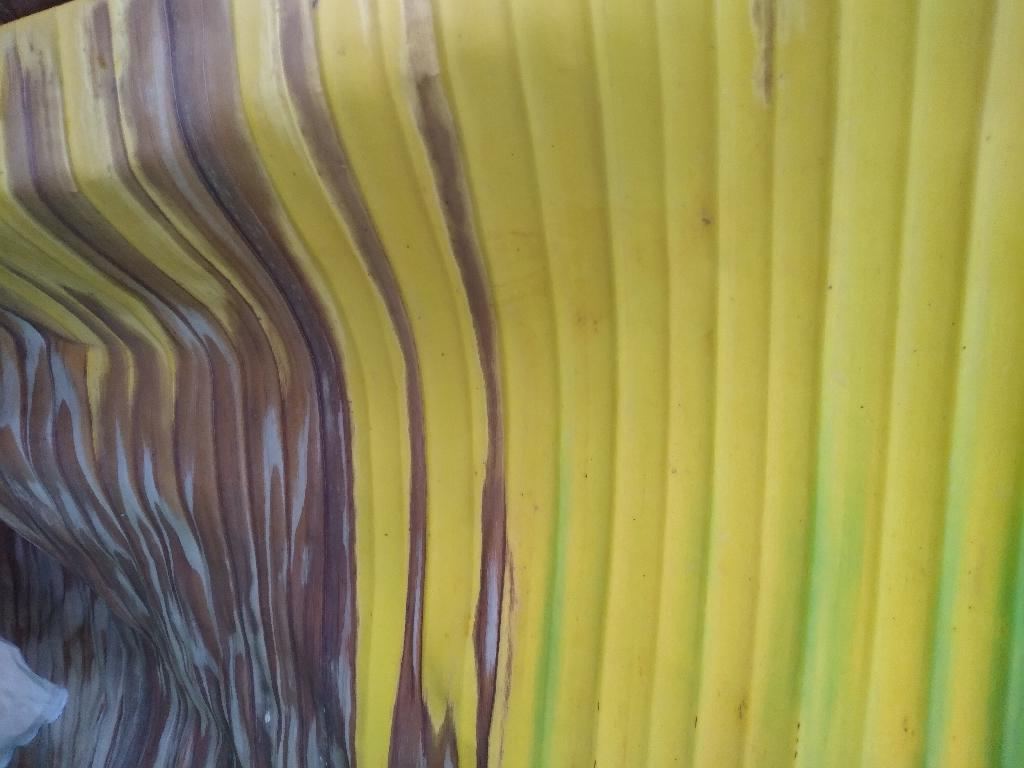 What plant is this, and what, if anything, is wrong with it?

banana, fusarium wilt race 1
